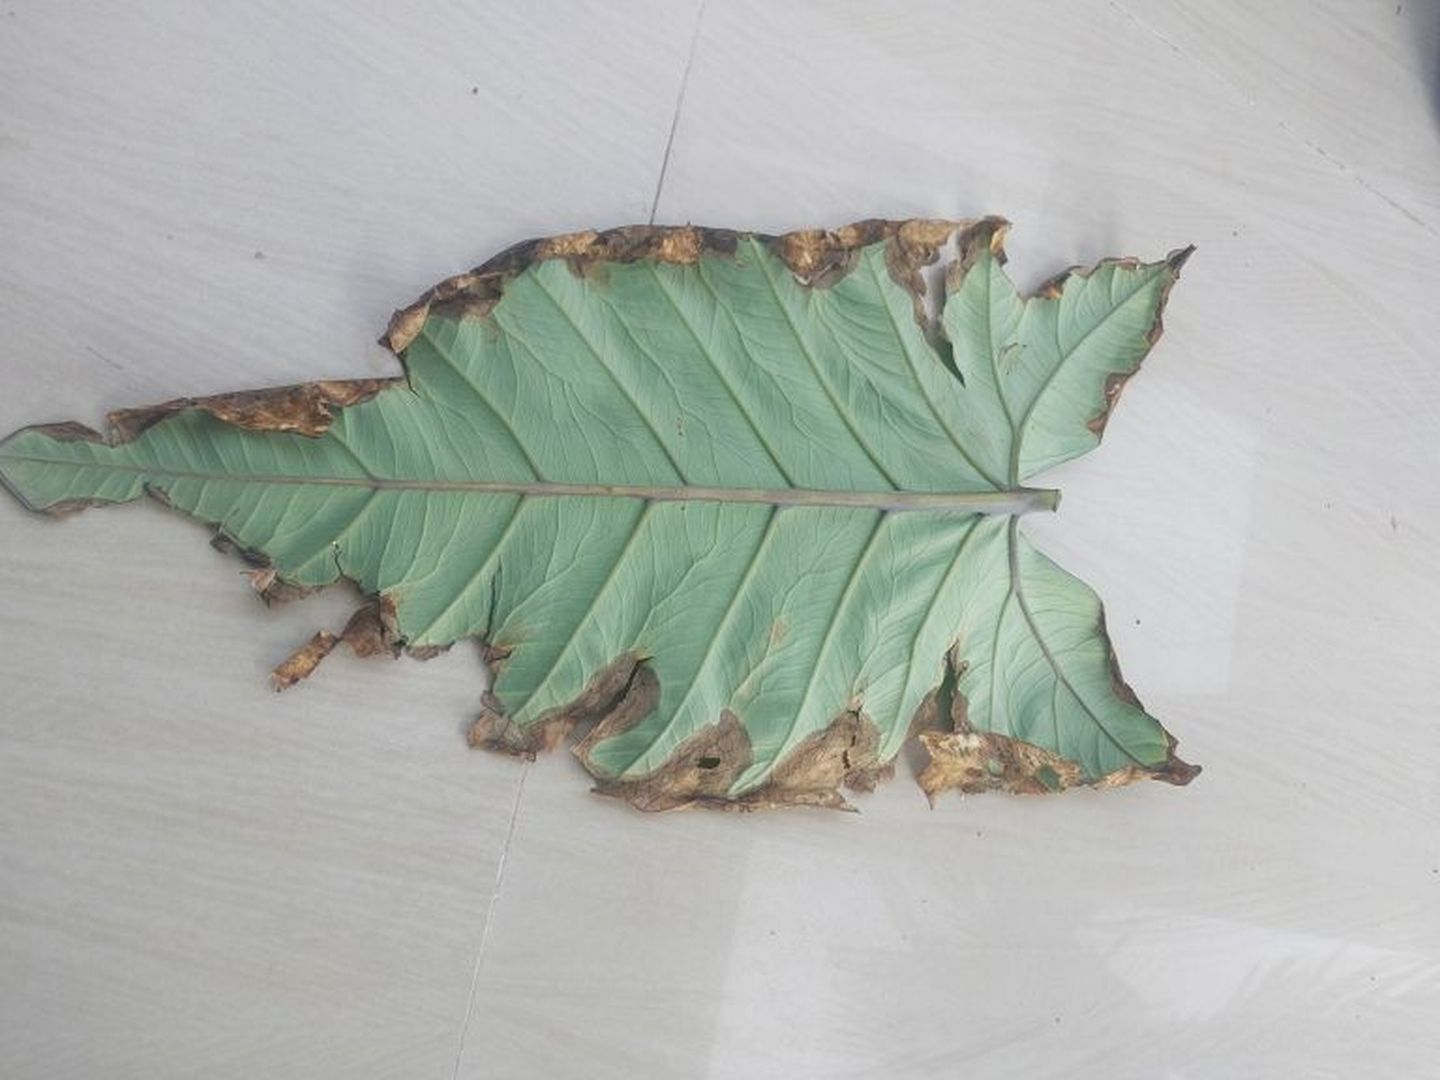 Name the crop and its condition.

taro, leaf blight
